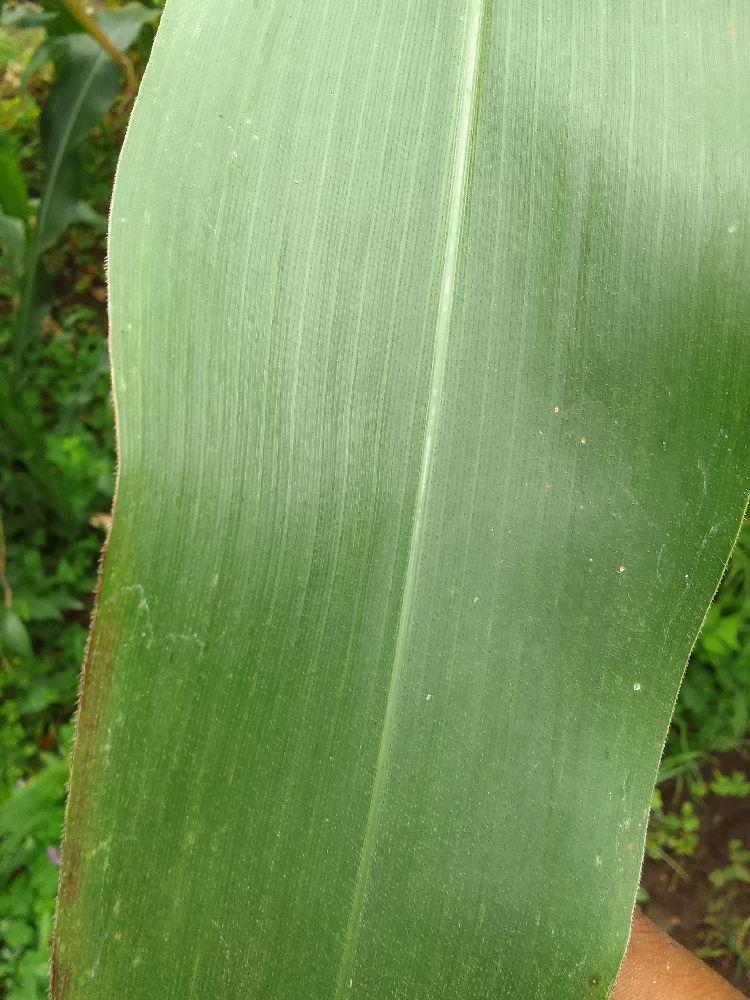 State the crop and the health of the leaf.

maize, healthy
